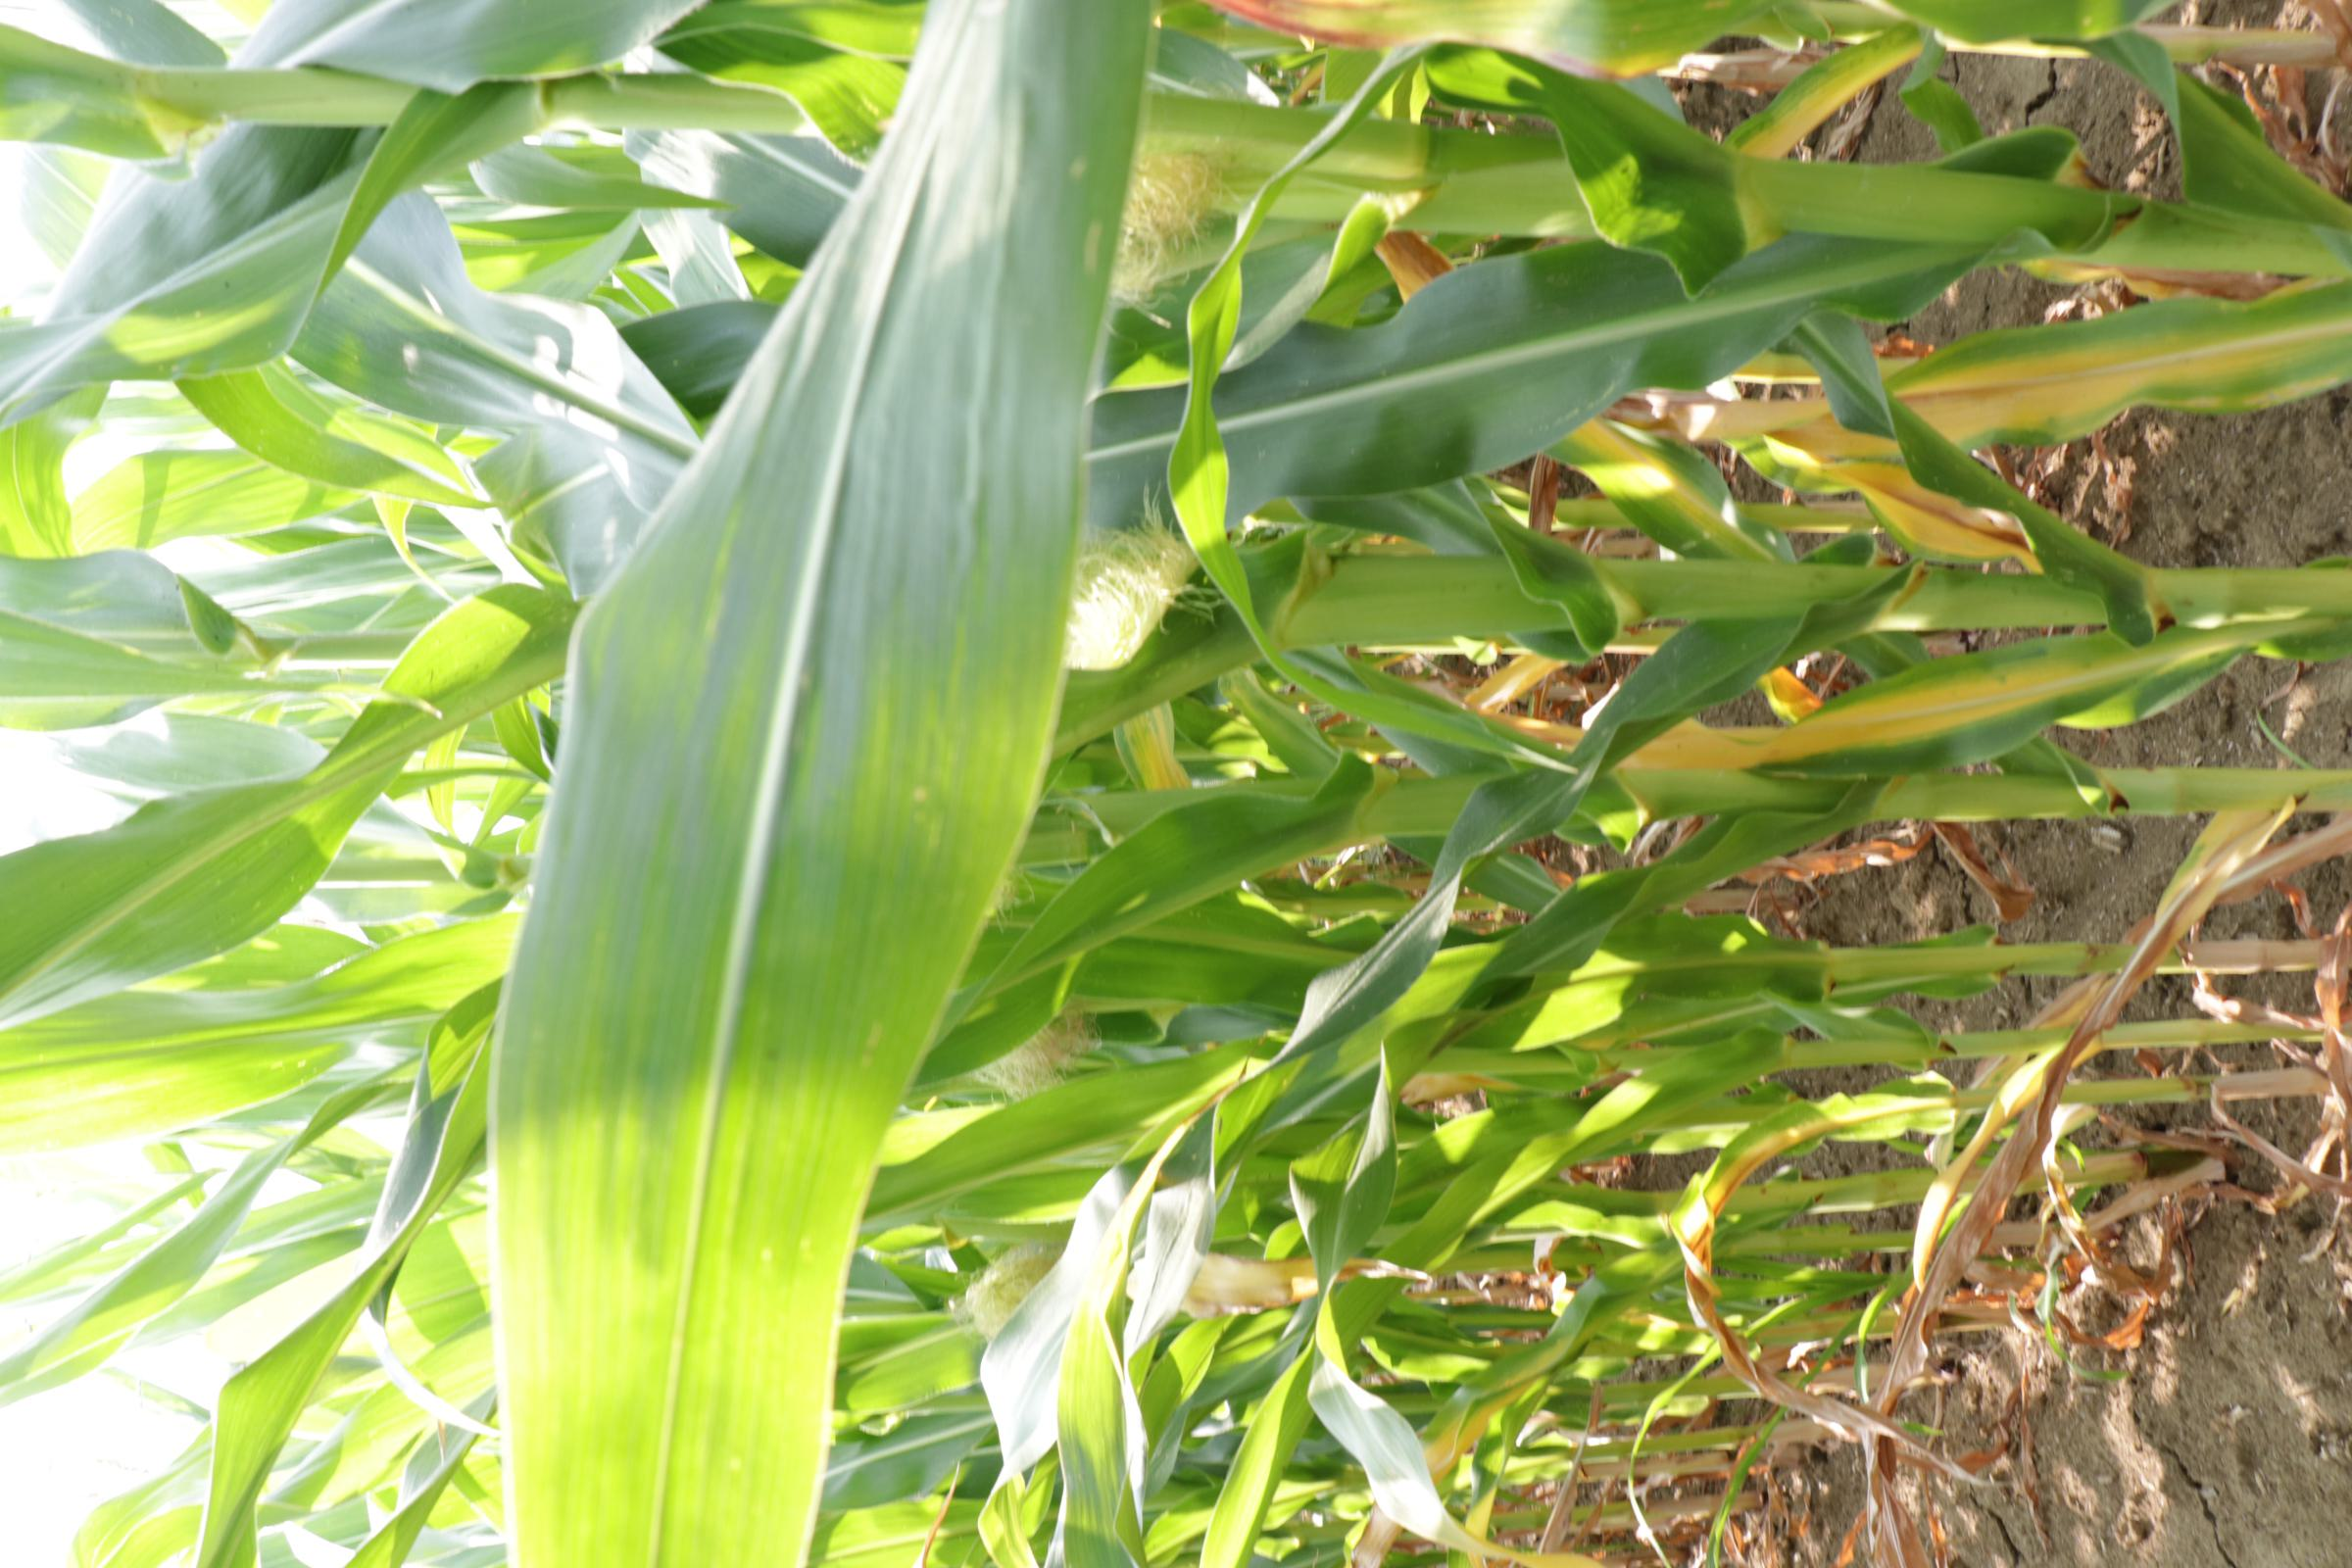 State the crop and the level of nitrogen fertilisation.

maize, reduced nitrogen fertilisation
